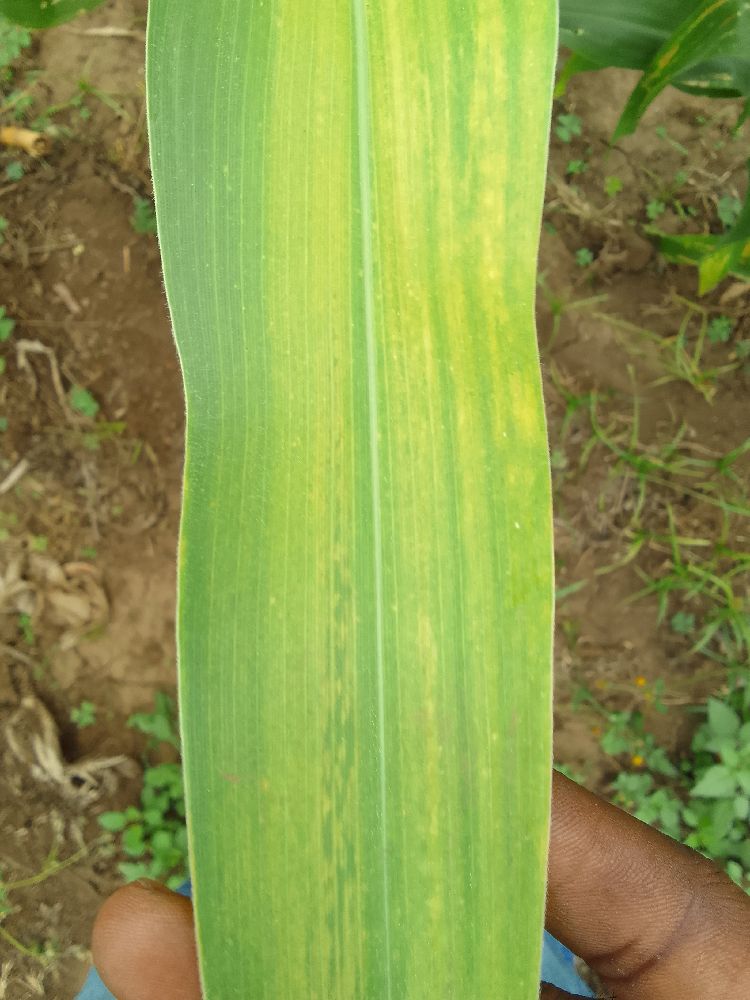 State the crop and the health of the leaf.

maize, maize lethal necrosis
